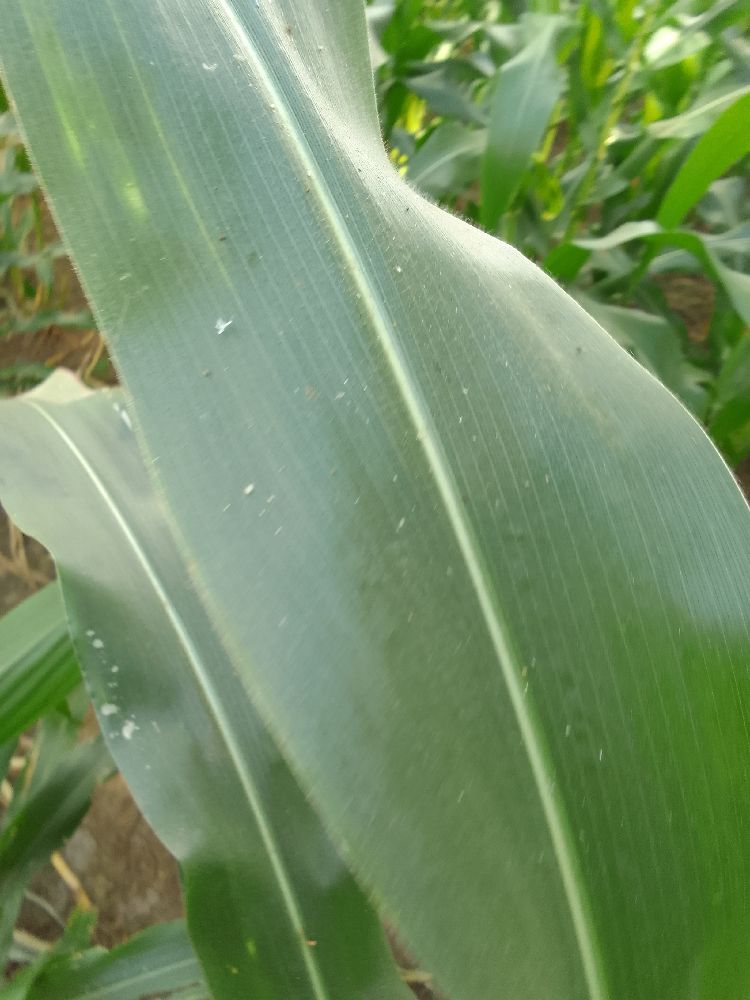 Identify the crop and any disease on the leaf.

maize, healthy
